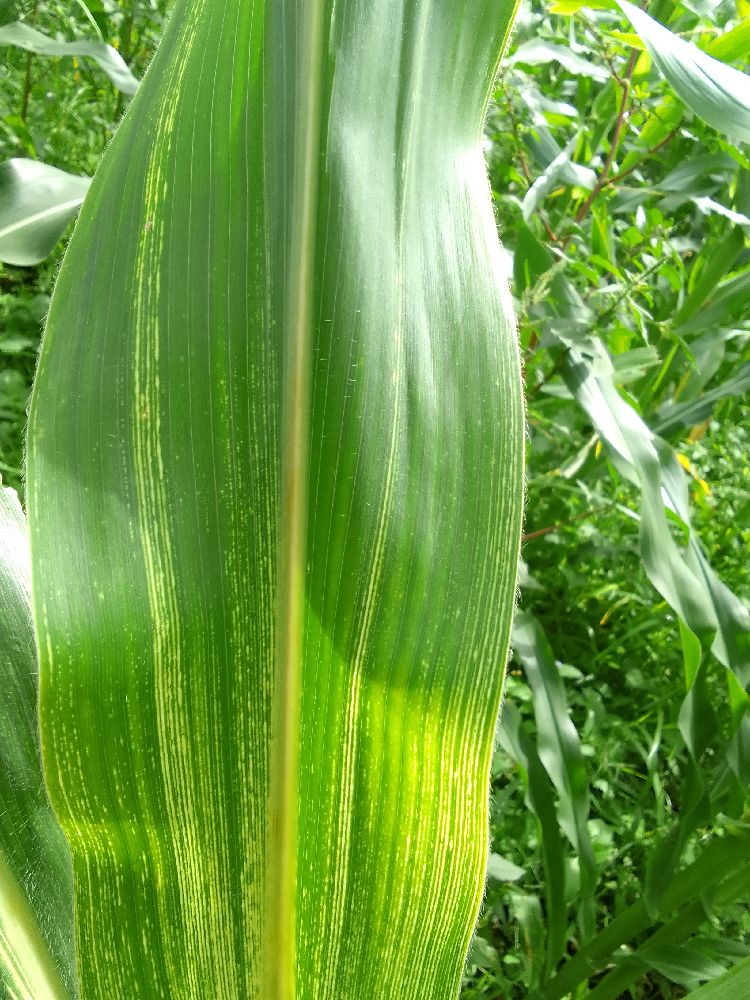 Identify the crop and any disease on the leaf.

maize, maize streak virus
